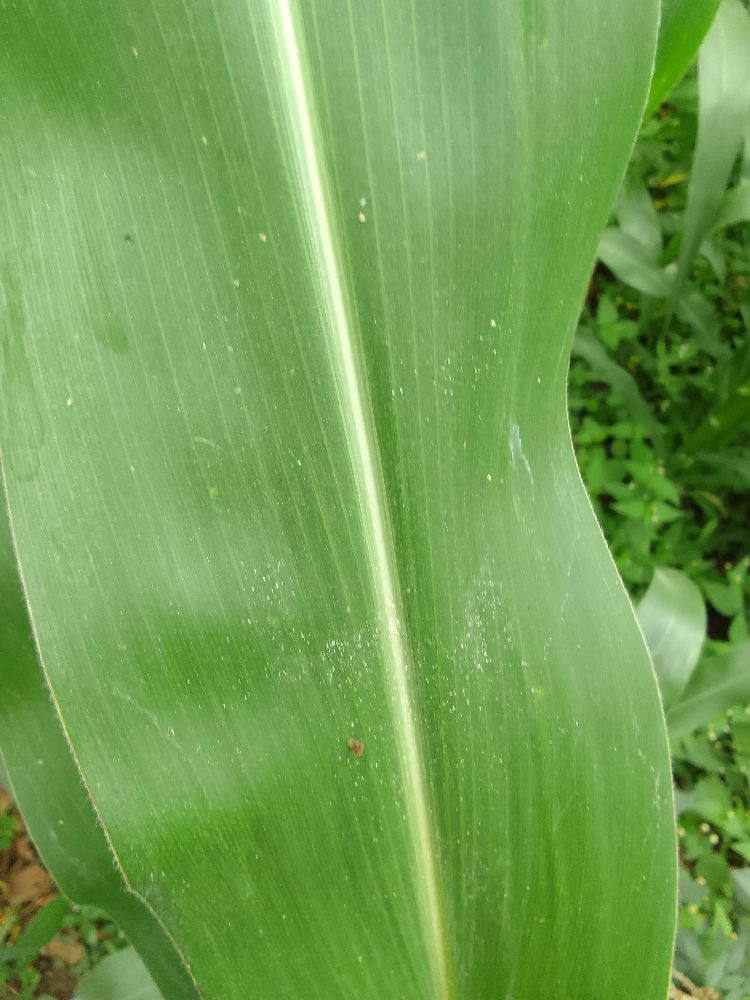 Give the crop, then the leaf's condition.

maize, healthy
